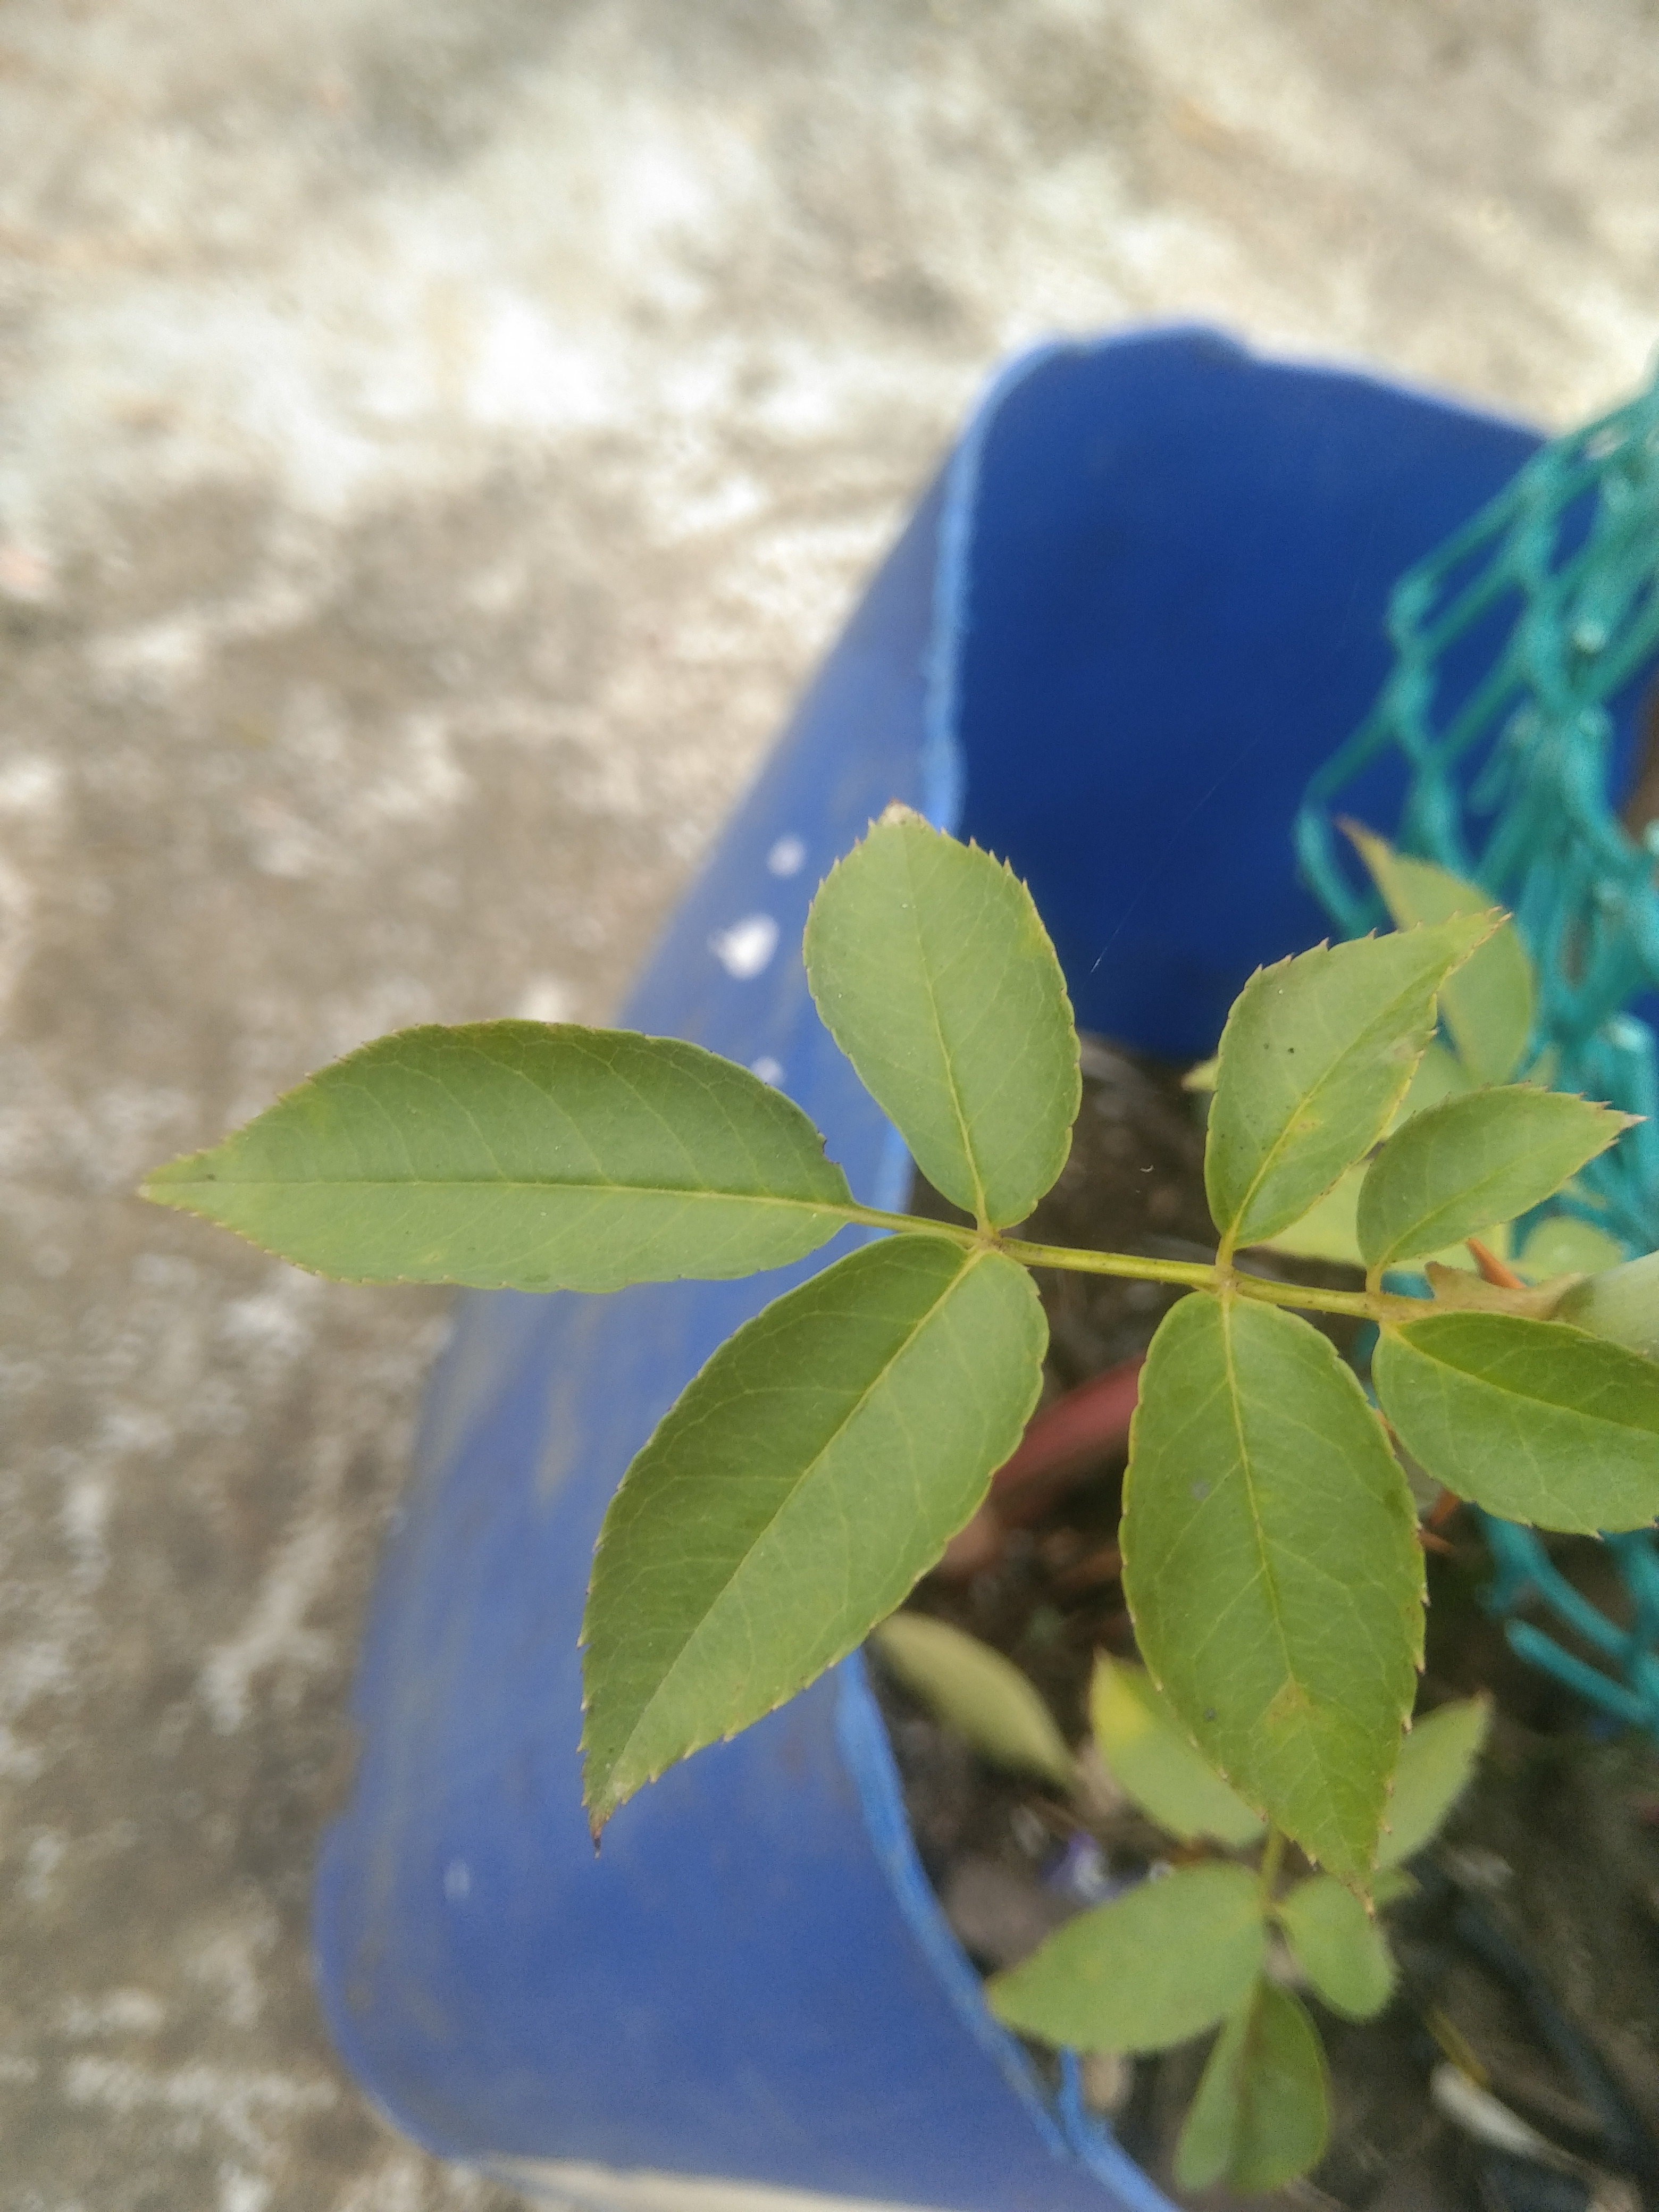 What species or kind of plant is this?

rose
